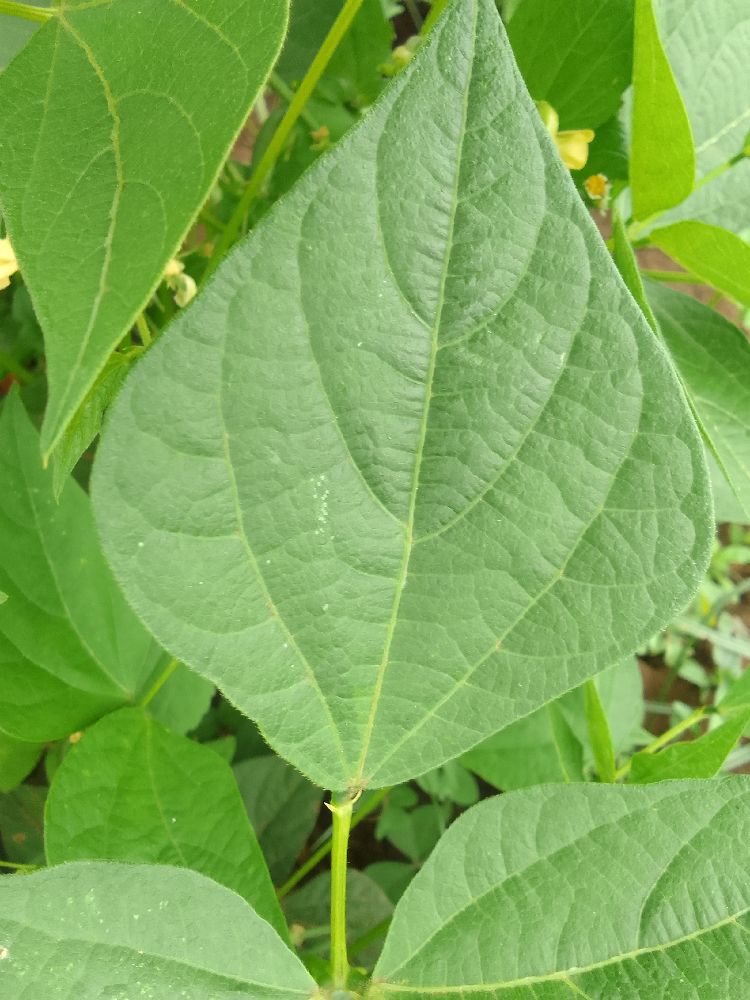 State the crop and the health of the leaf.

common bean, healthy
